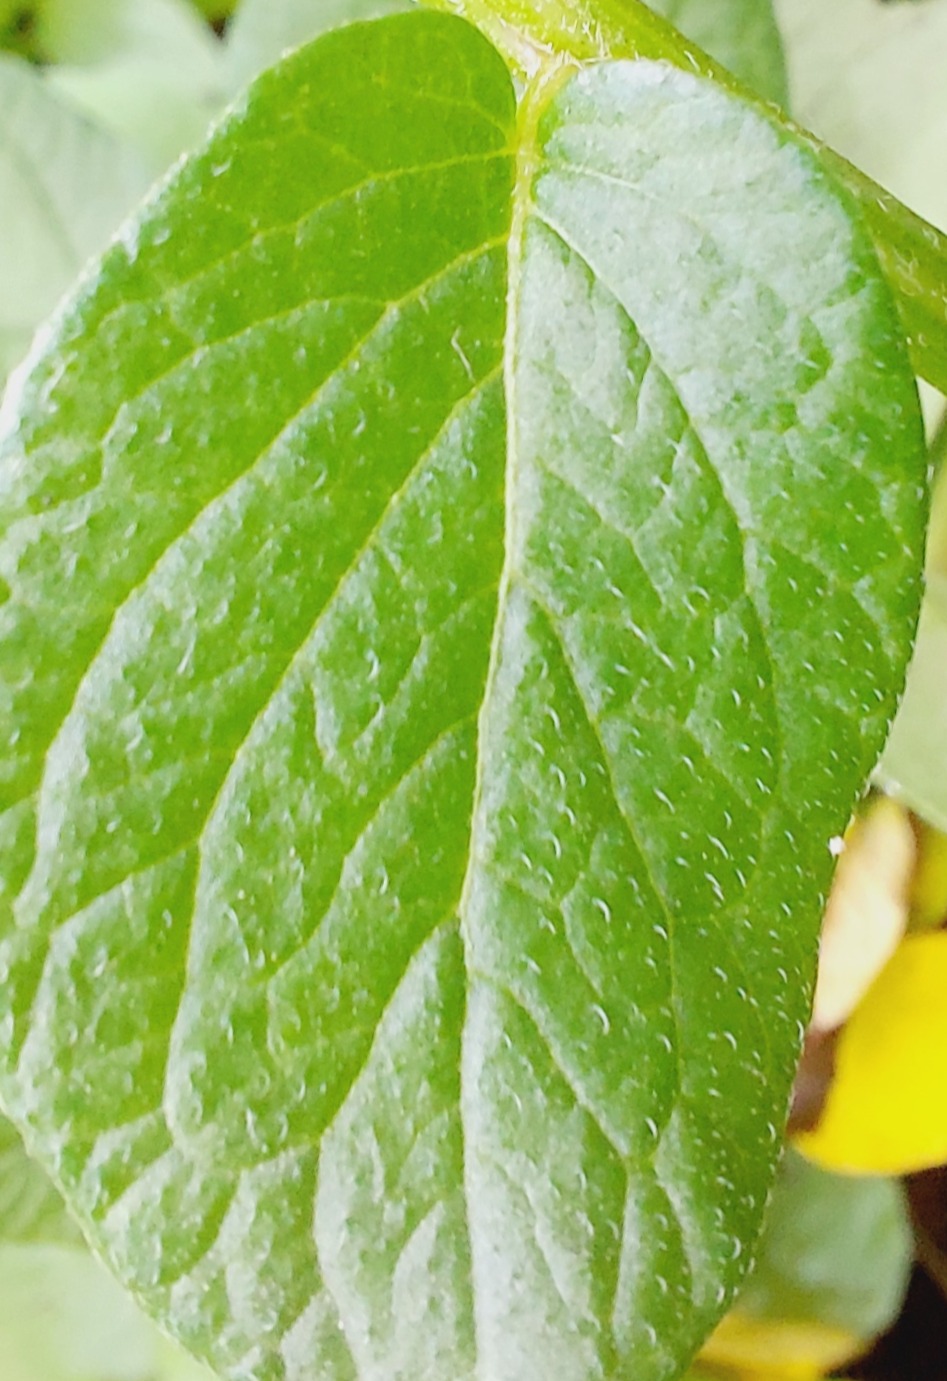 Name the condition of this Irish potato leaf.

healthy
